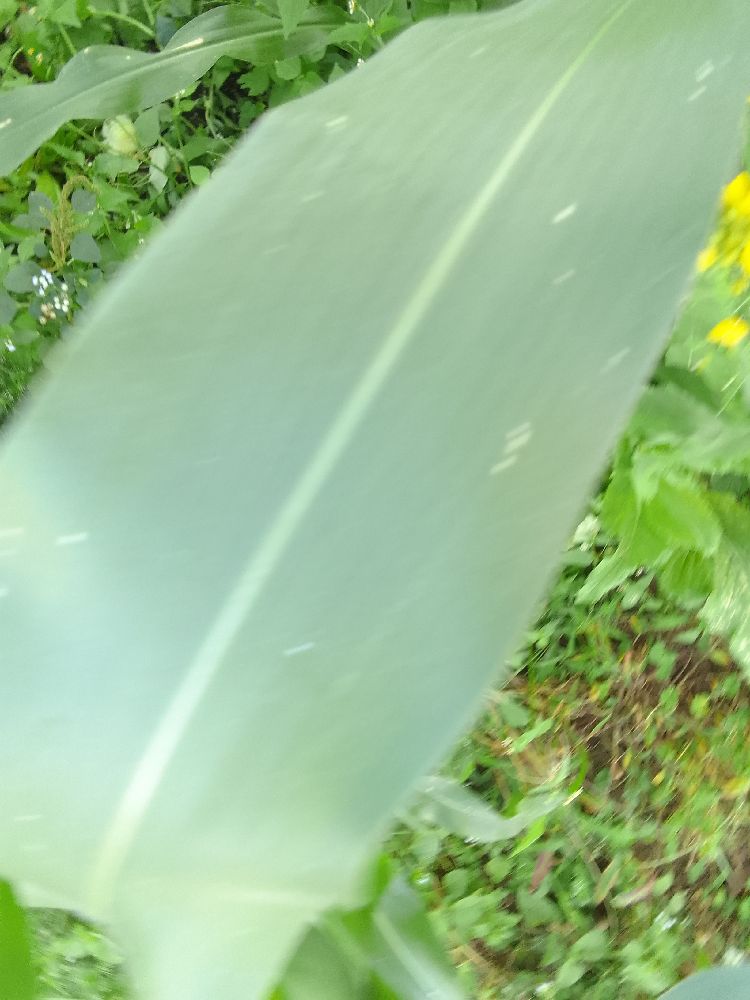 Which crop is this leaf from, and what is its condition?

maize, healthy
